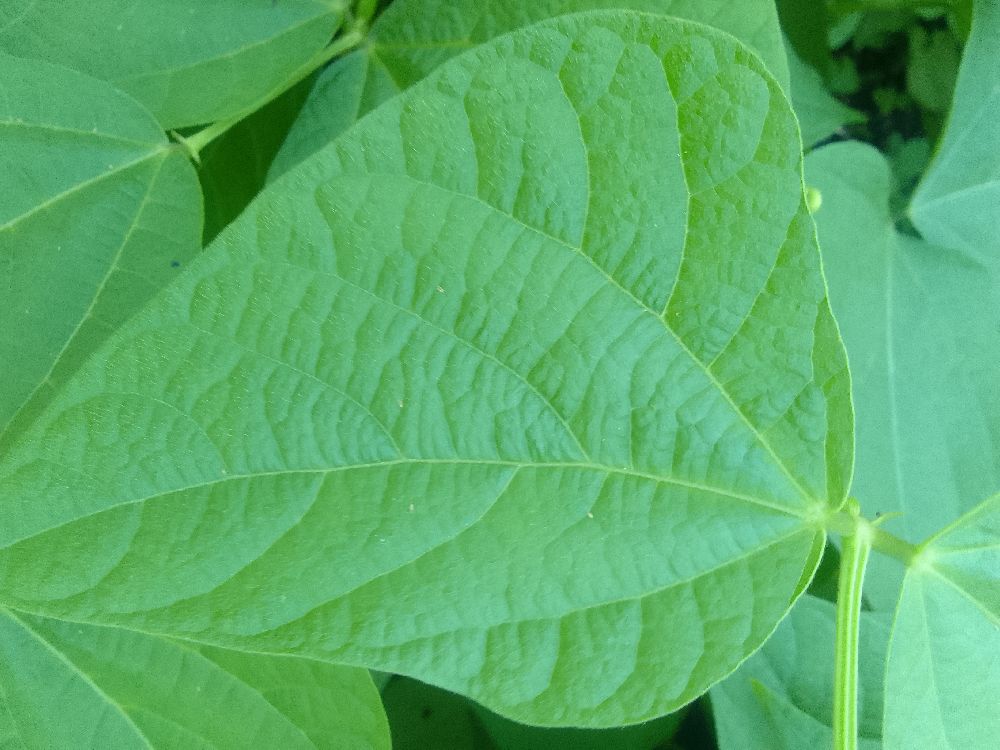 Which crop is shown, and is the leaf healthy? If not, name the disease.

common bean, healthy
